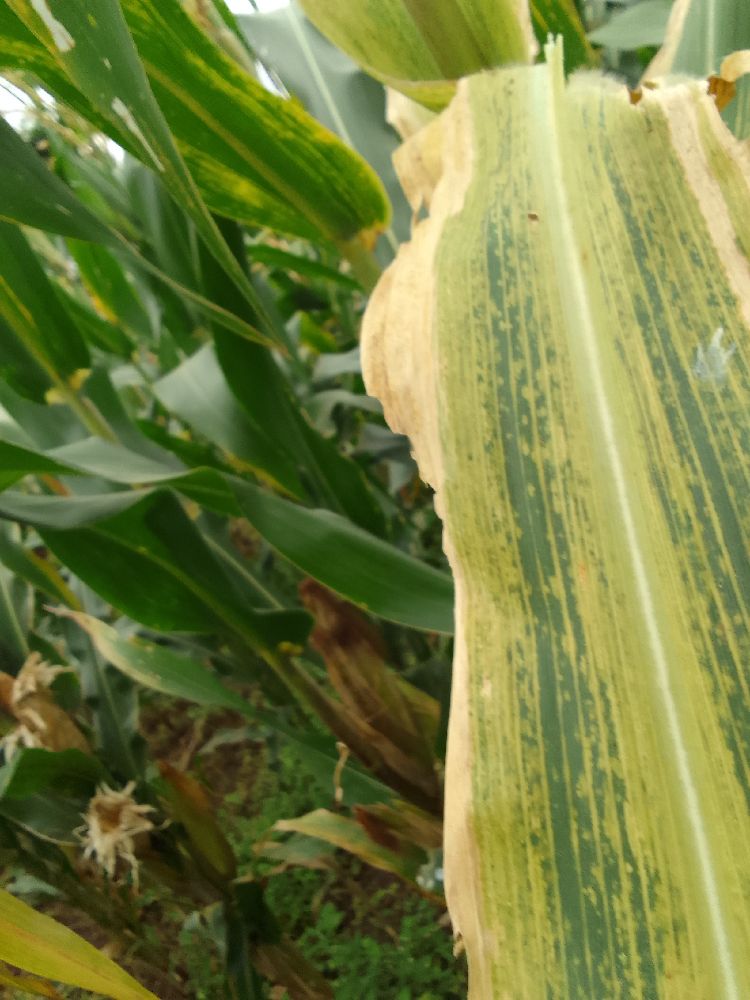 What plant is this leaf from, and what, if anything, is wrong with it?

maize, maize lethal necrosis
